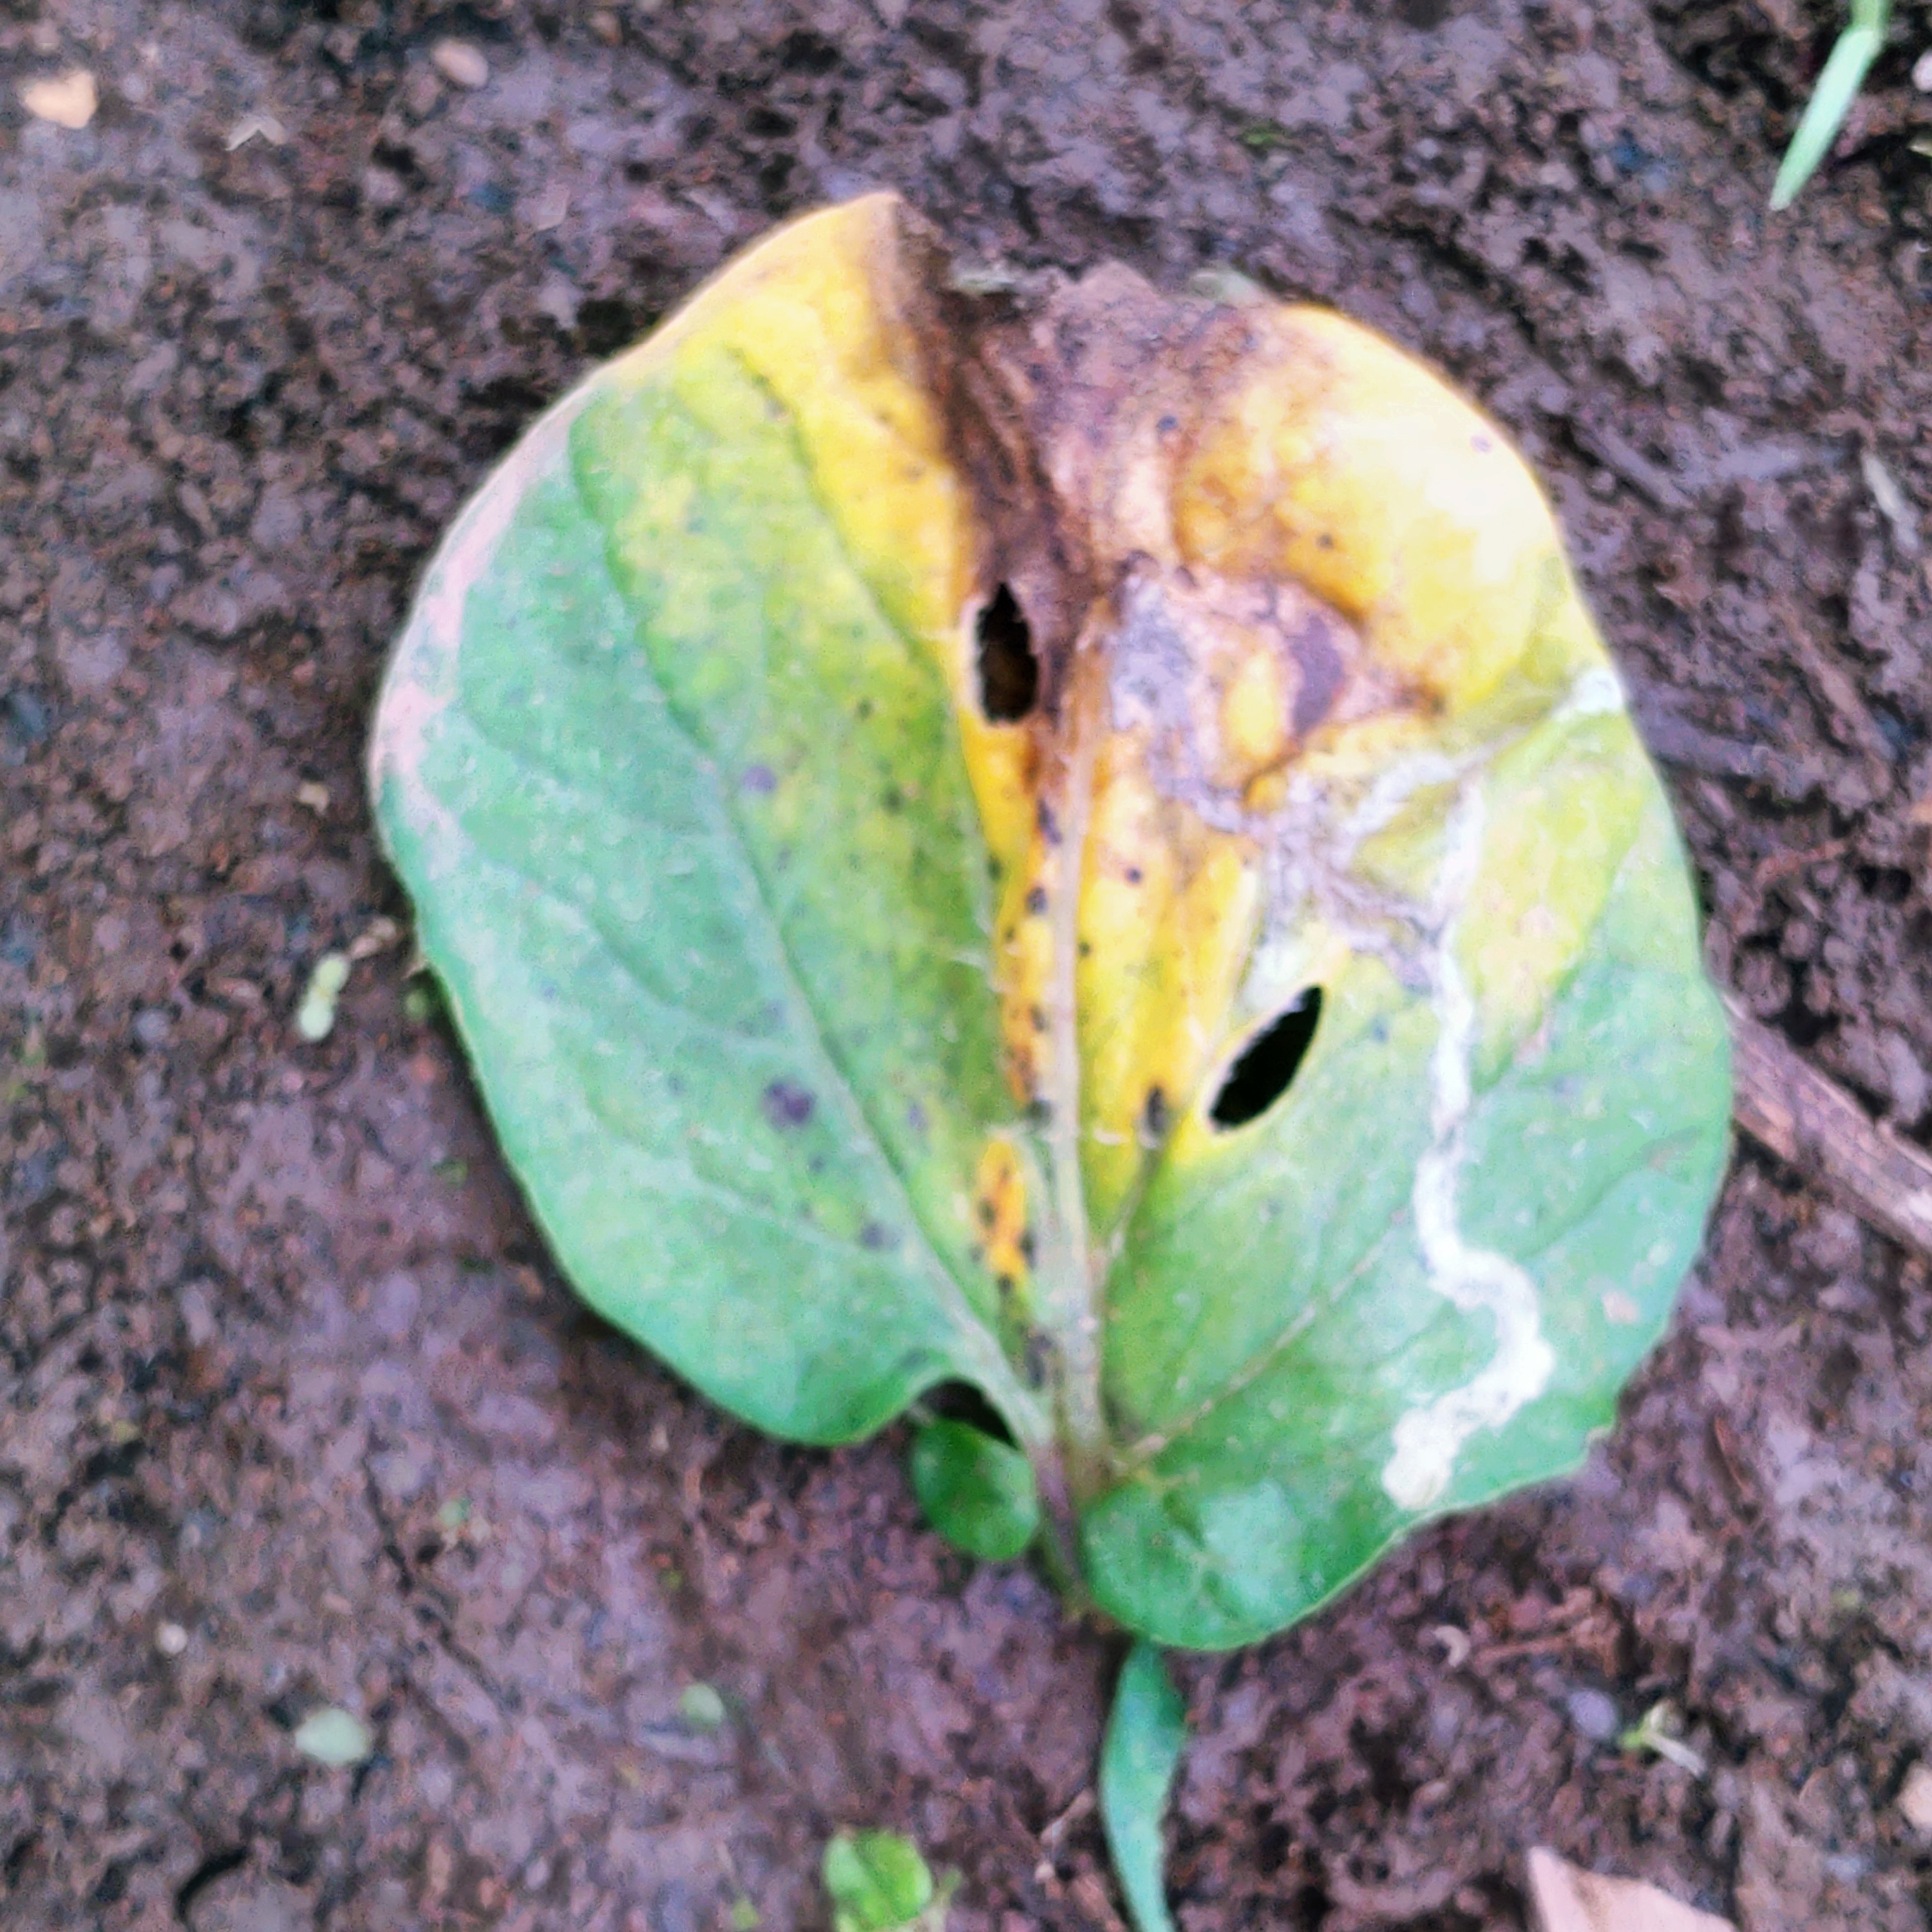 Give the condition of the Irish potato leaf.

late blight
